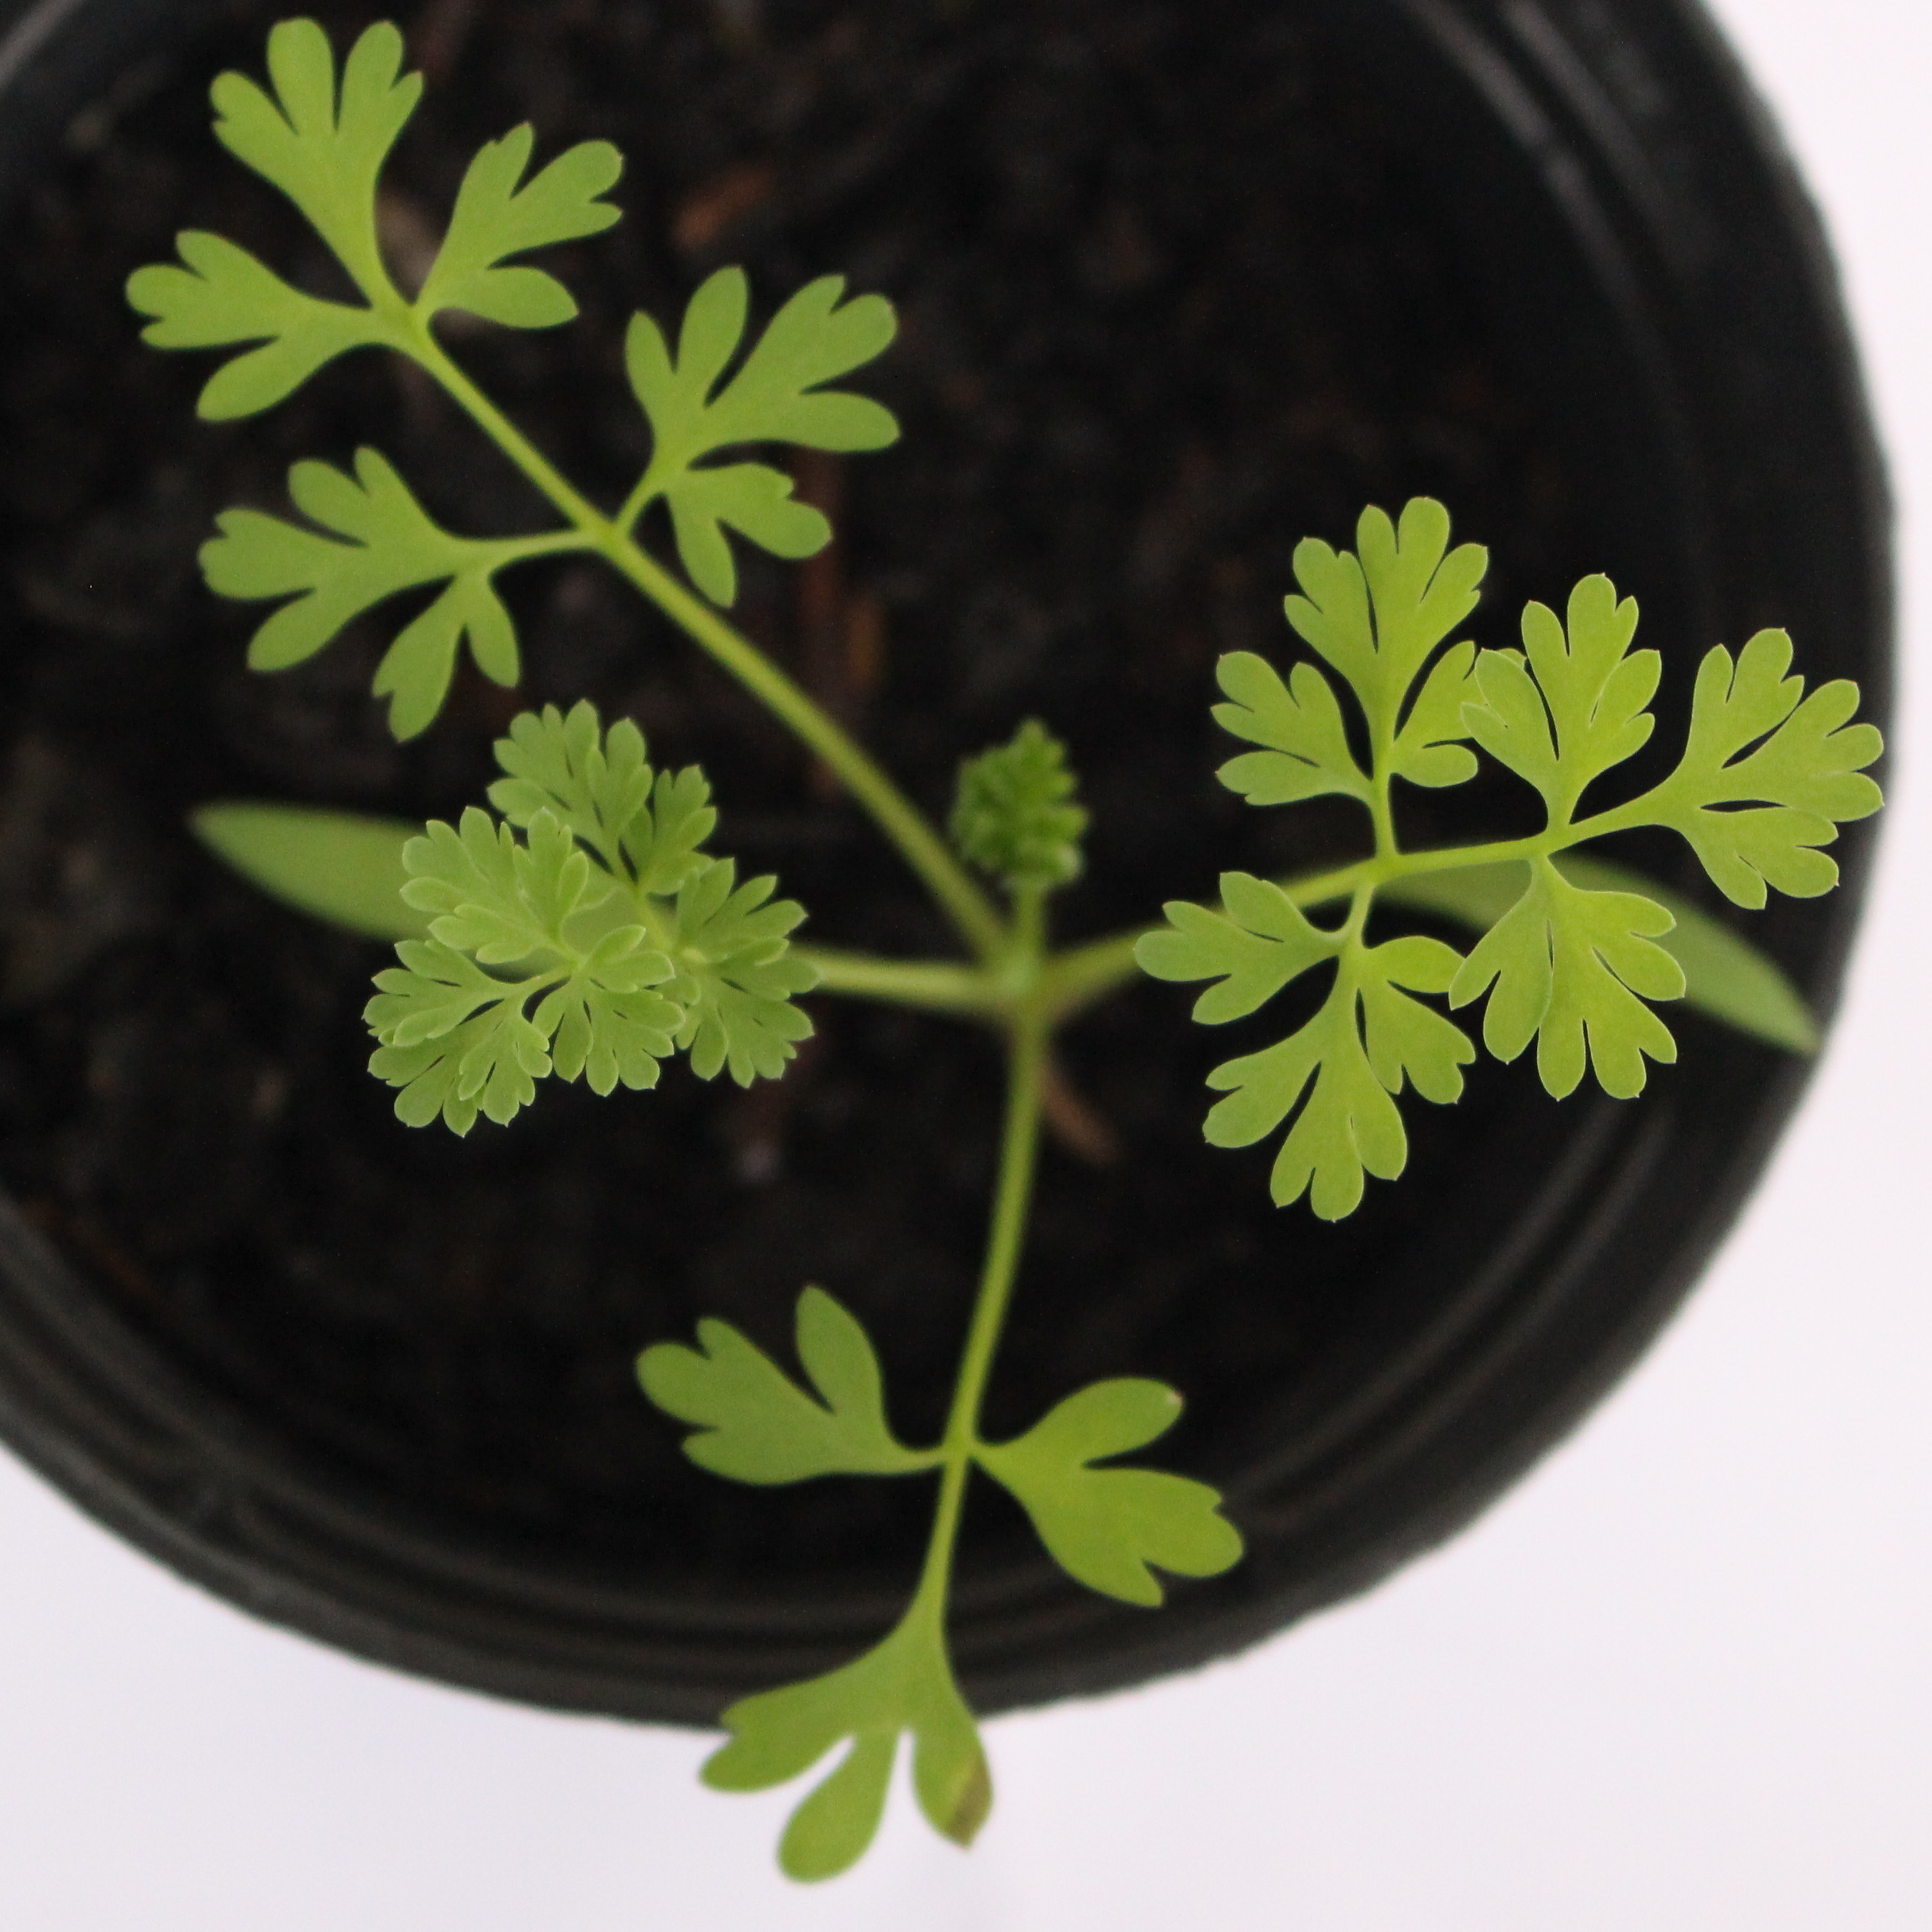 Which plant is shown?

Fumaria officinalis
